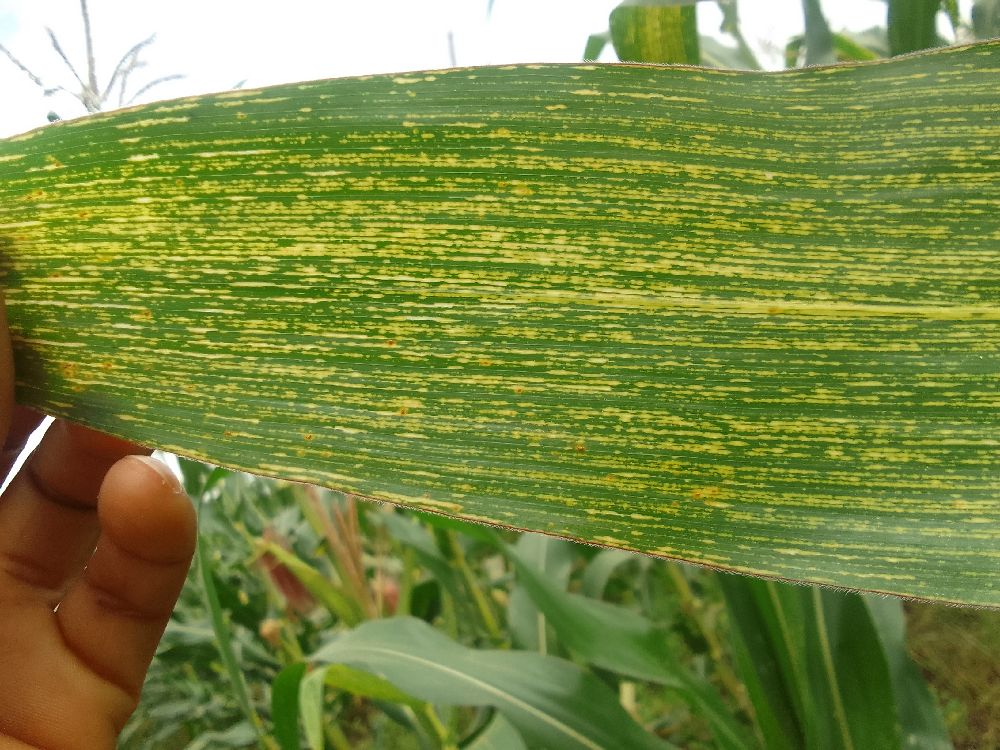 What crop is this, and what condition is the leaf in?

maize, maize streak virus
